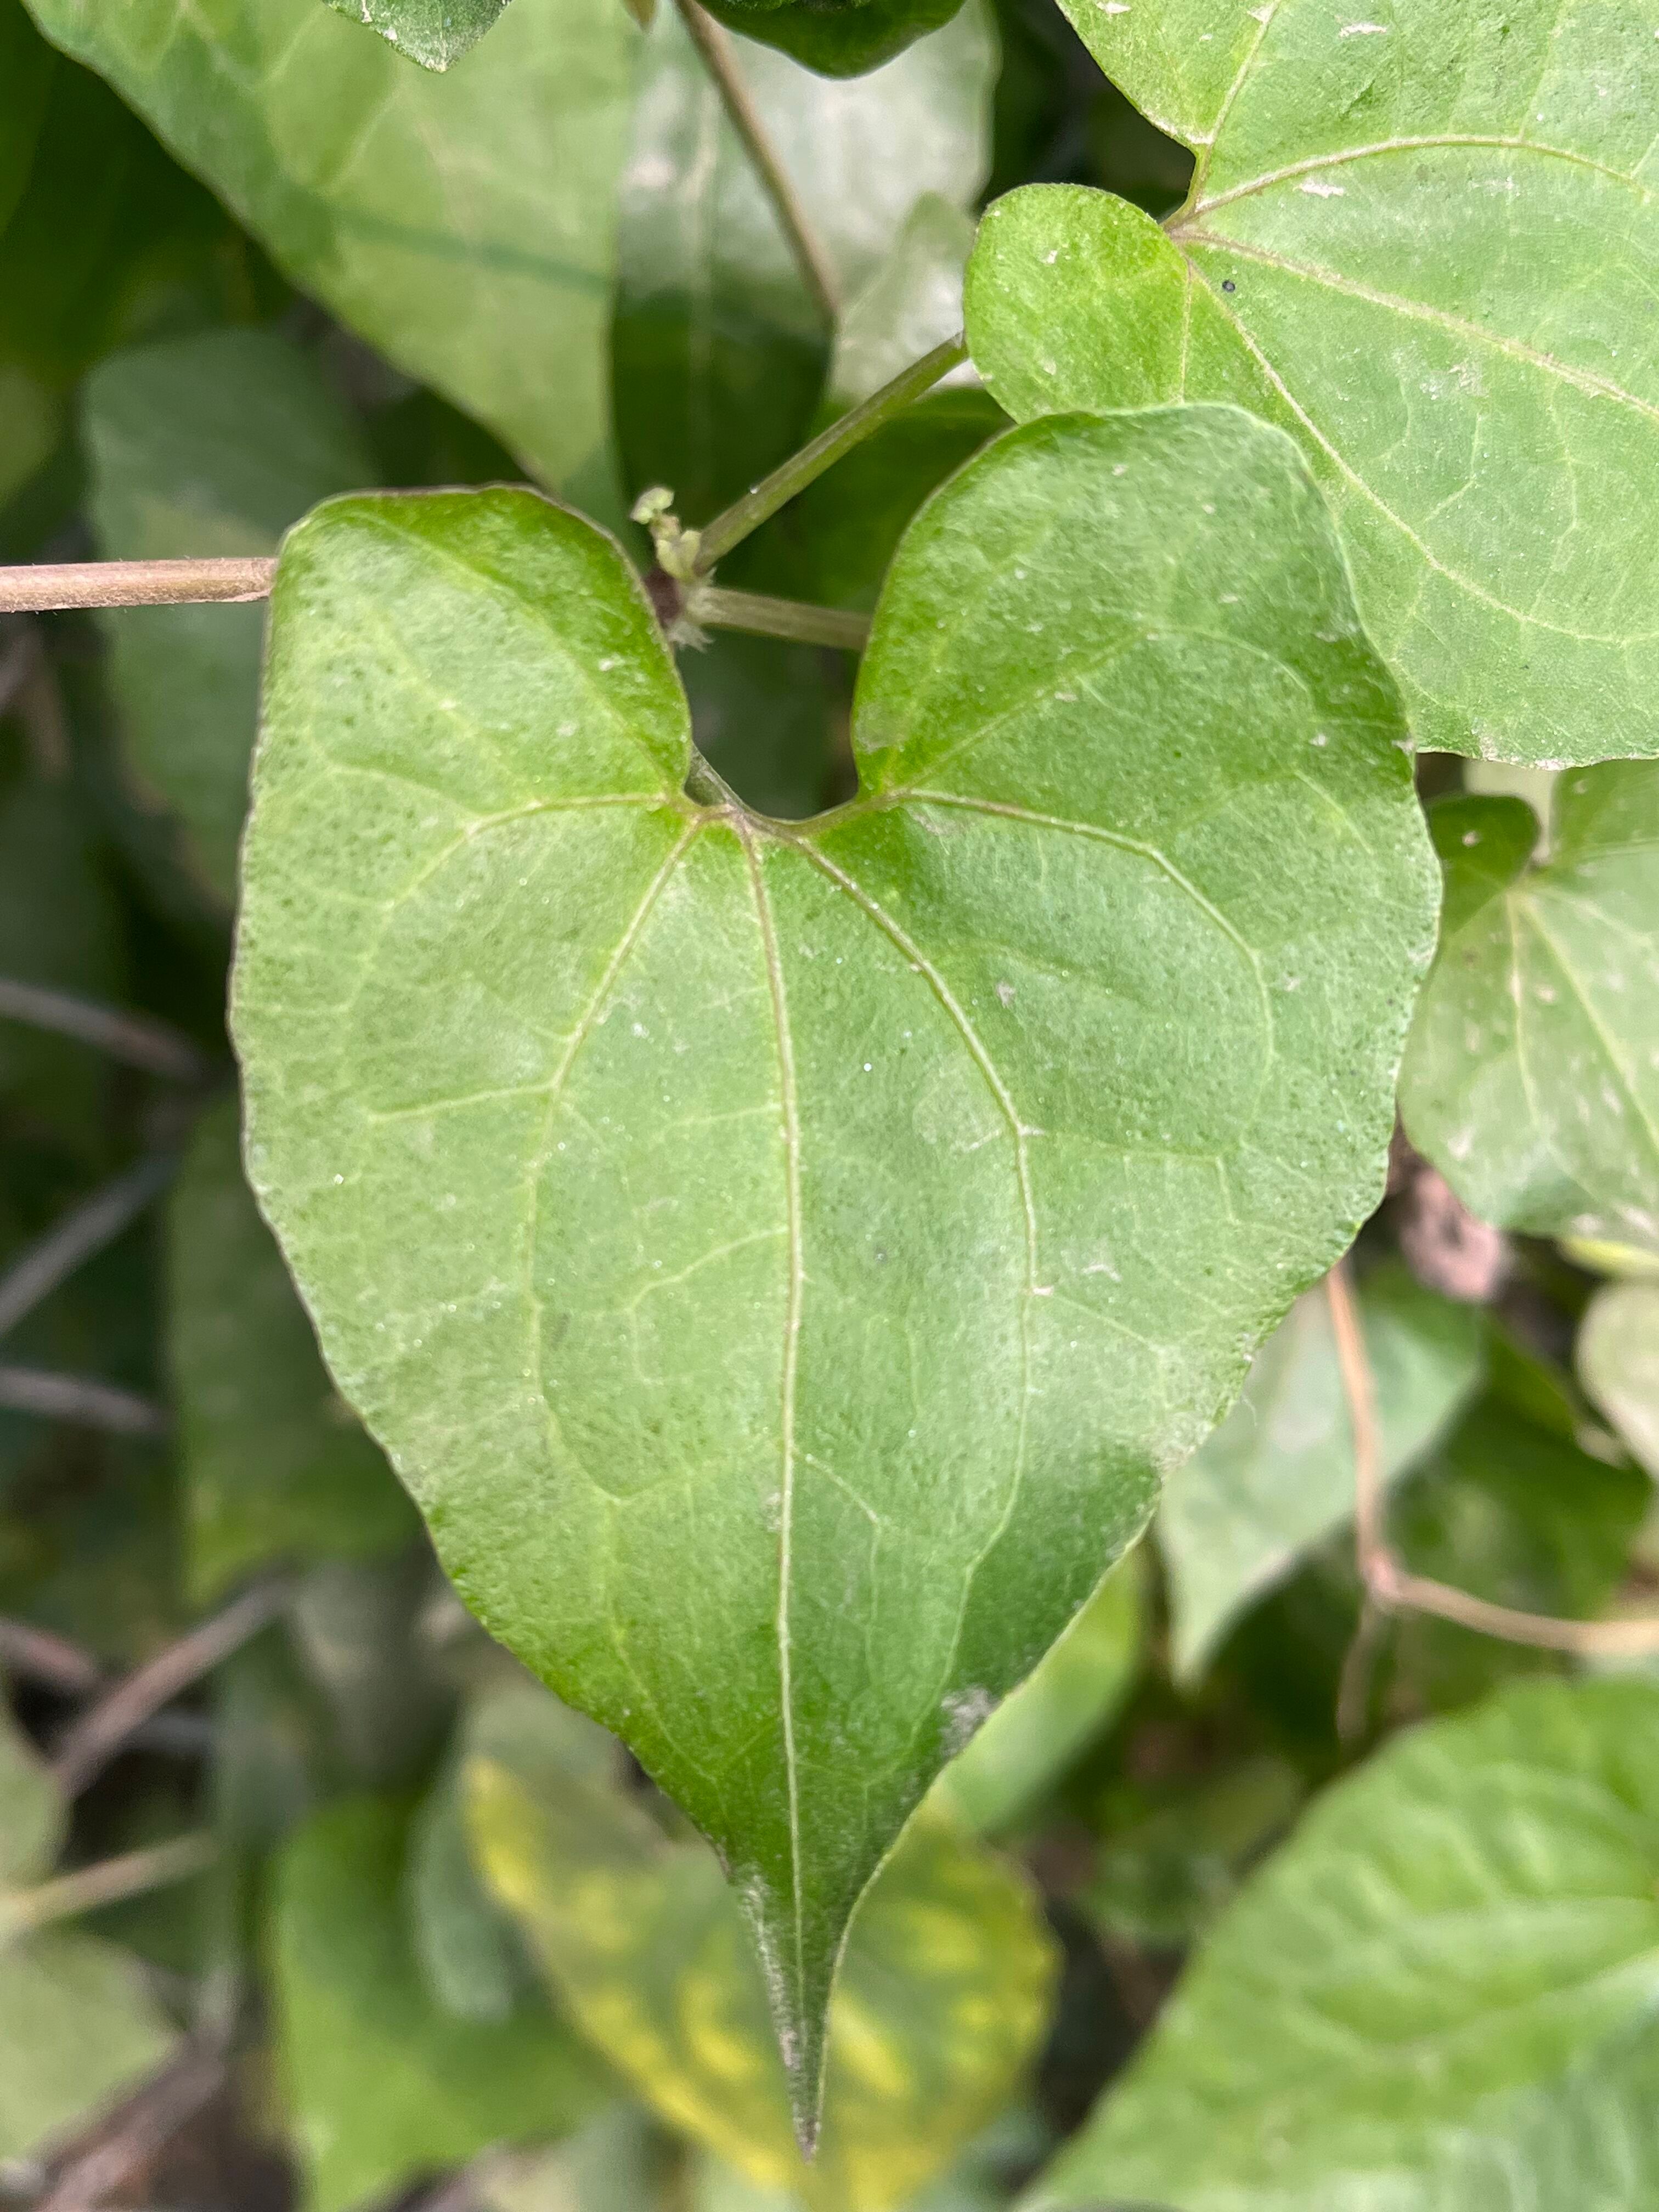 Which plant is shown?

bitter vine
